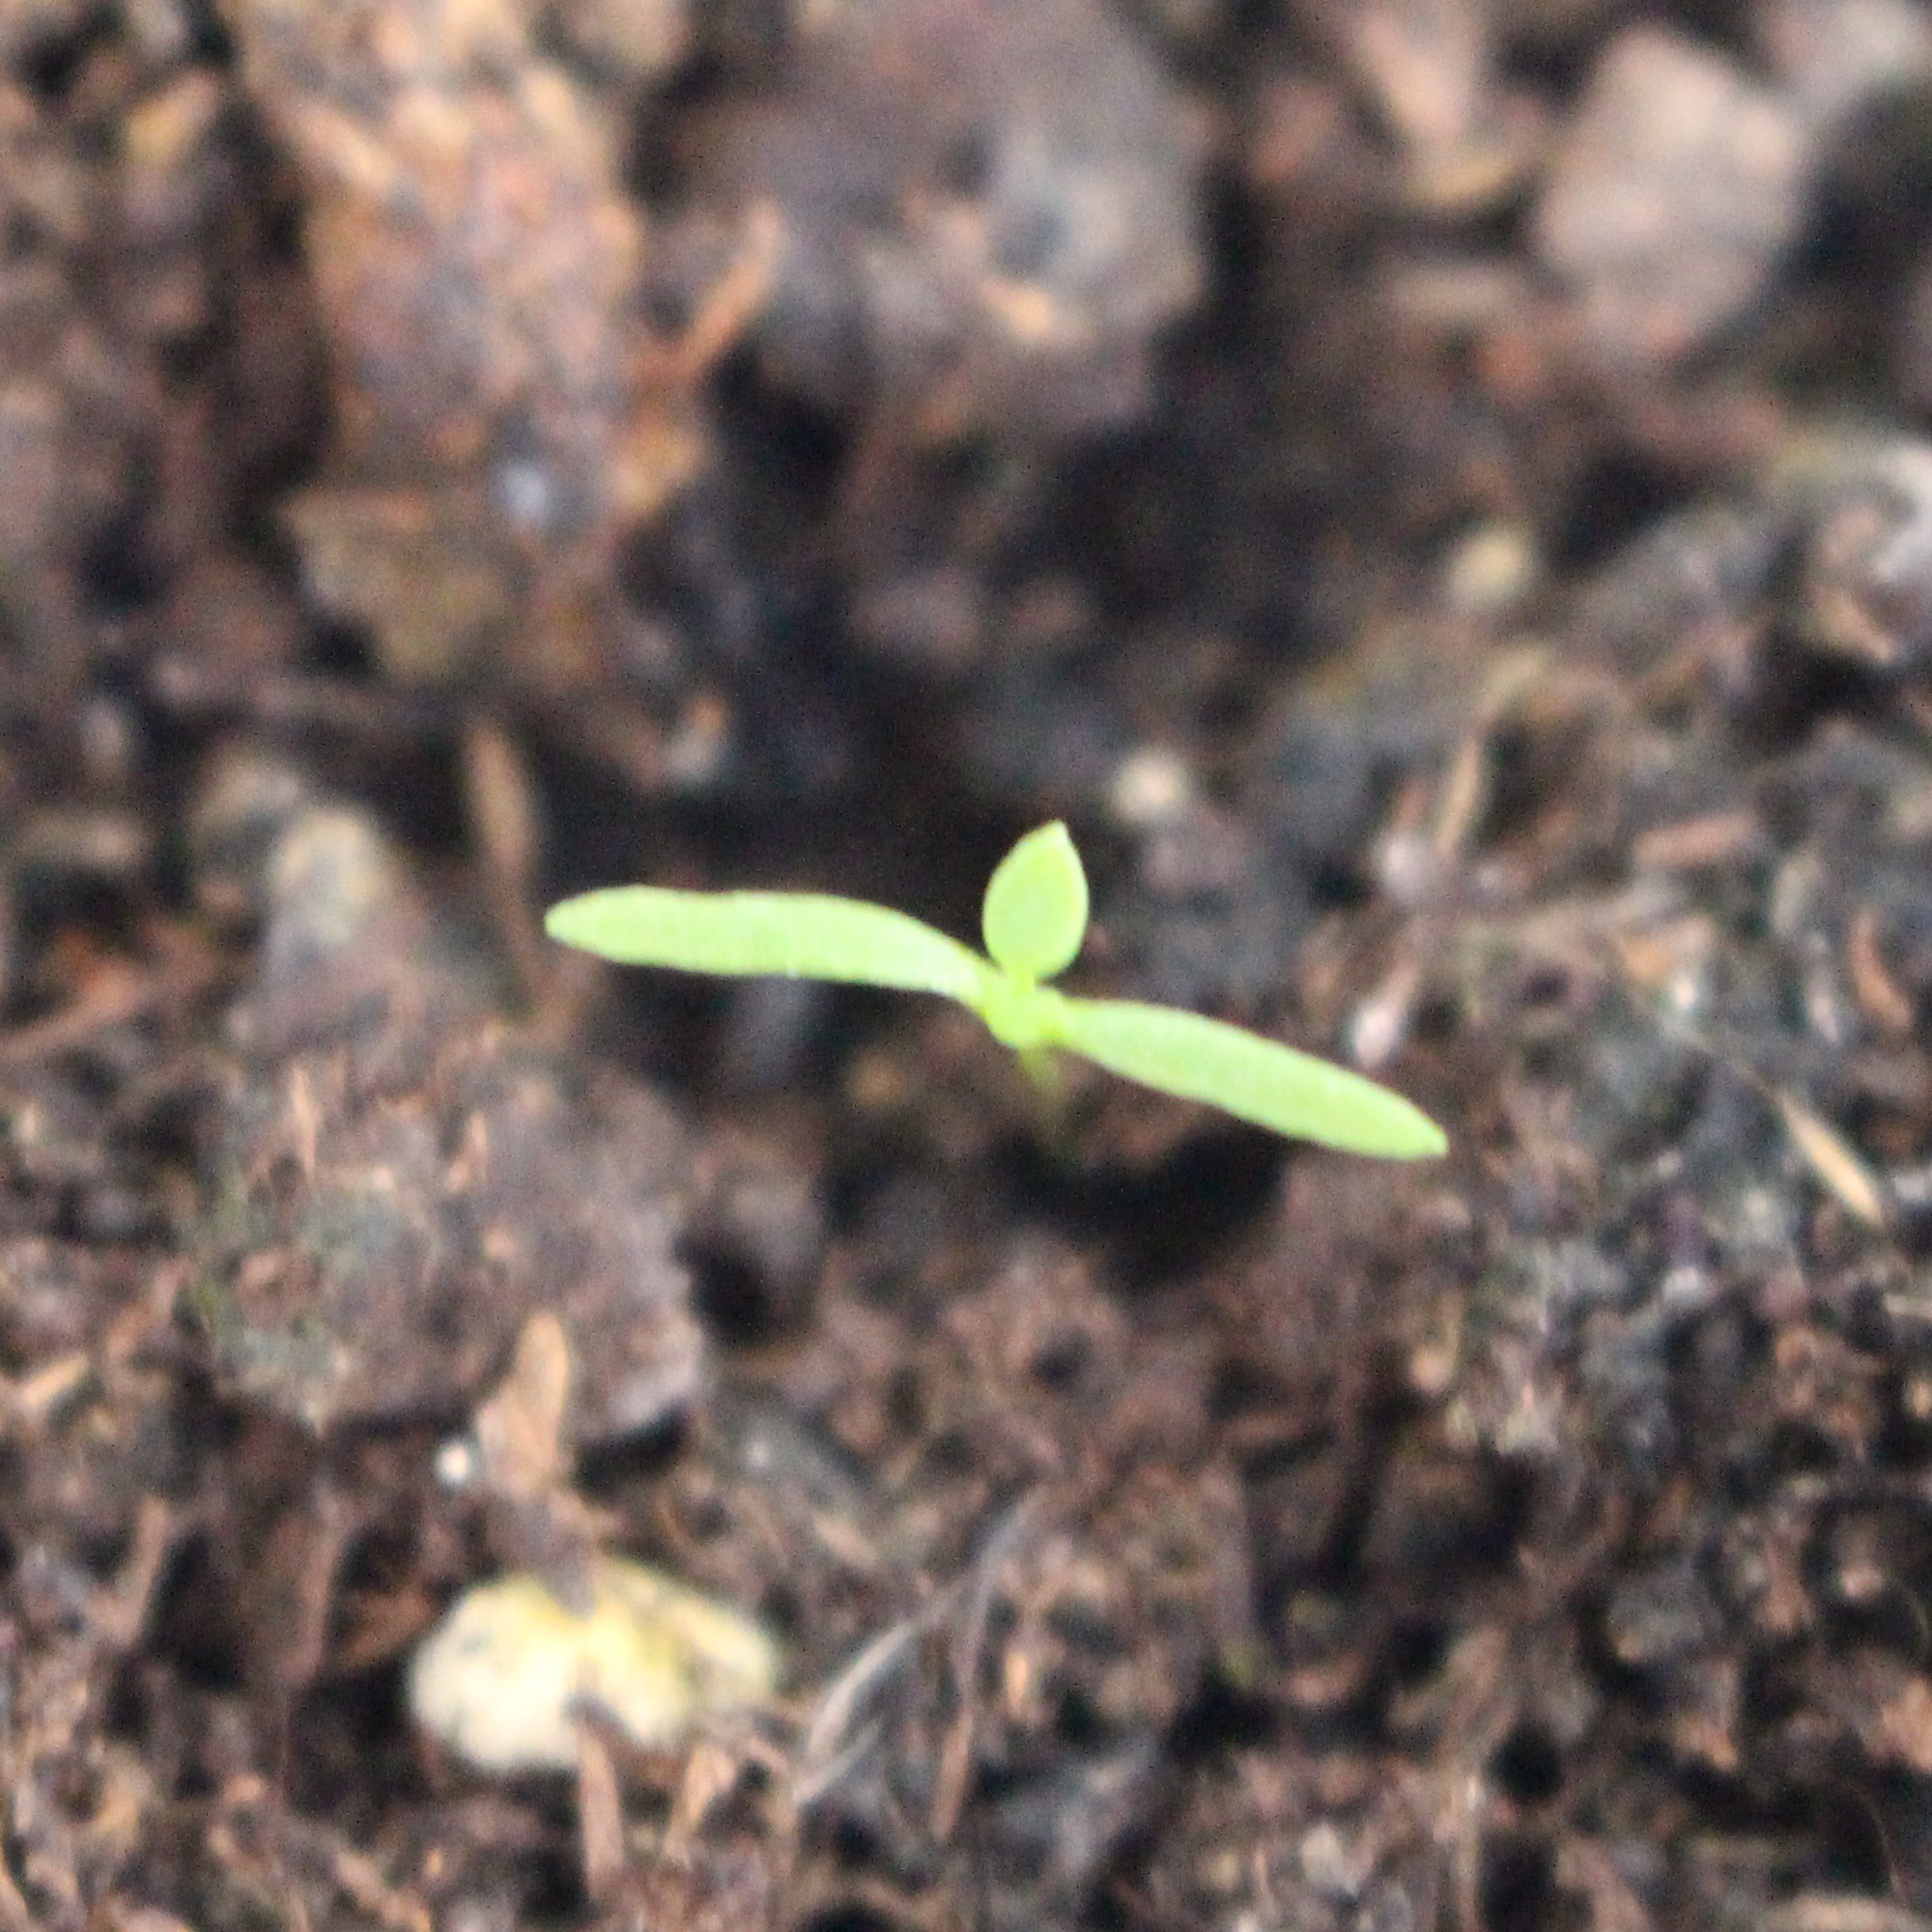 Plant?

Papaver rhoeas
